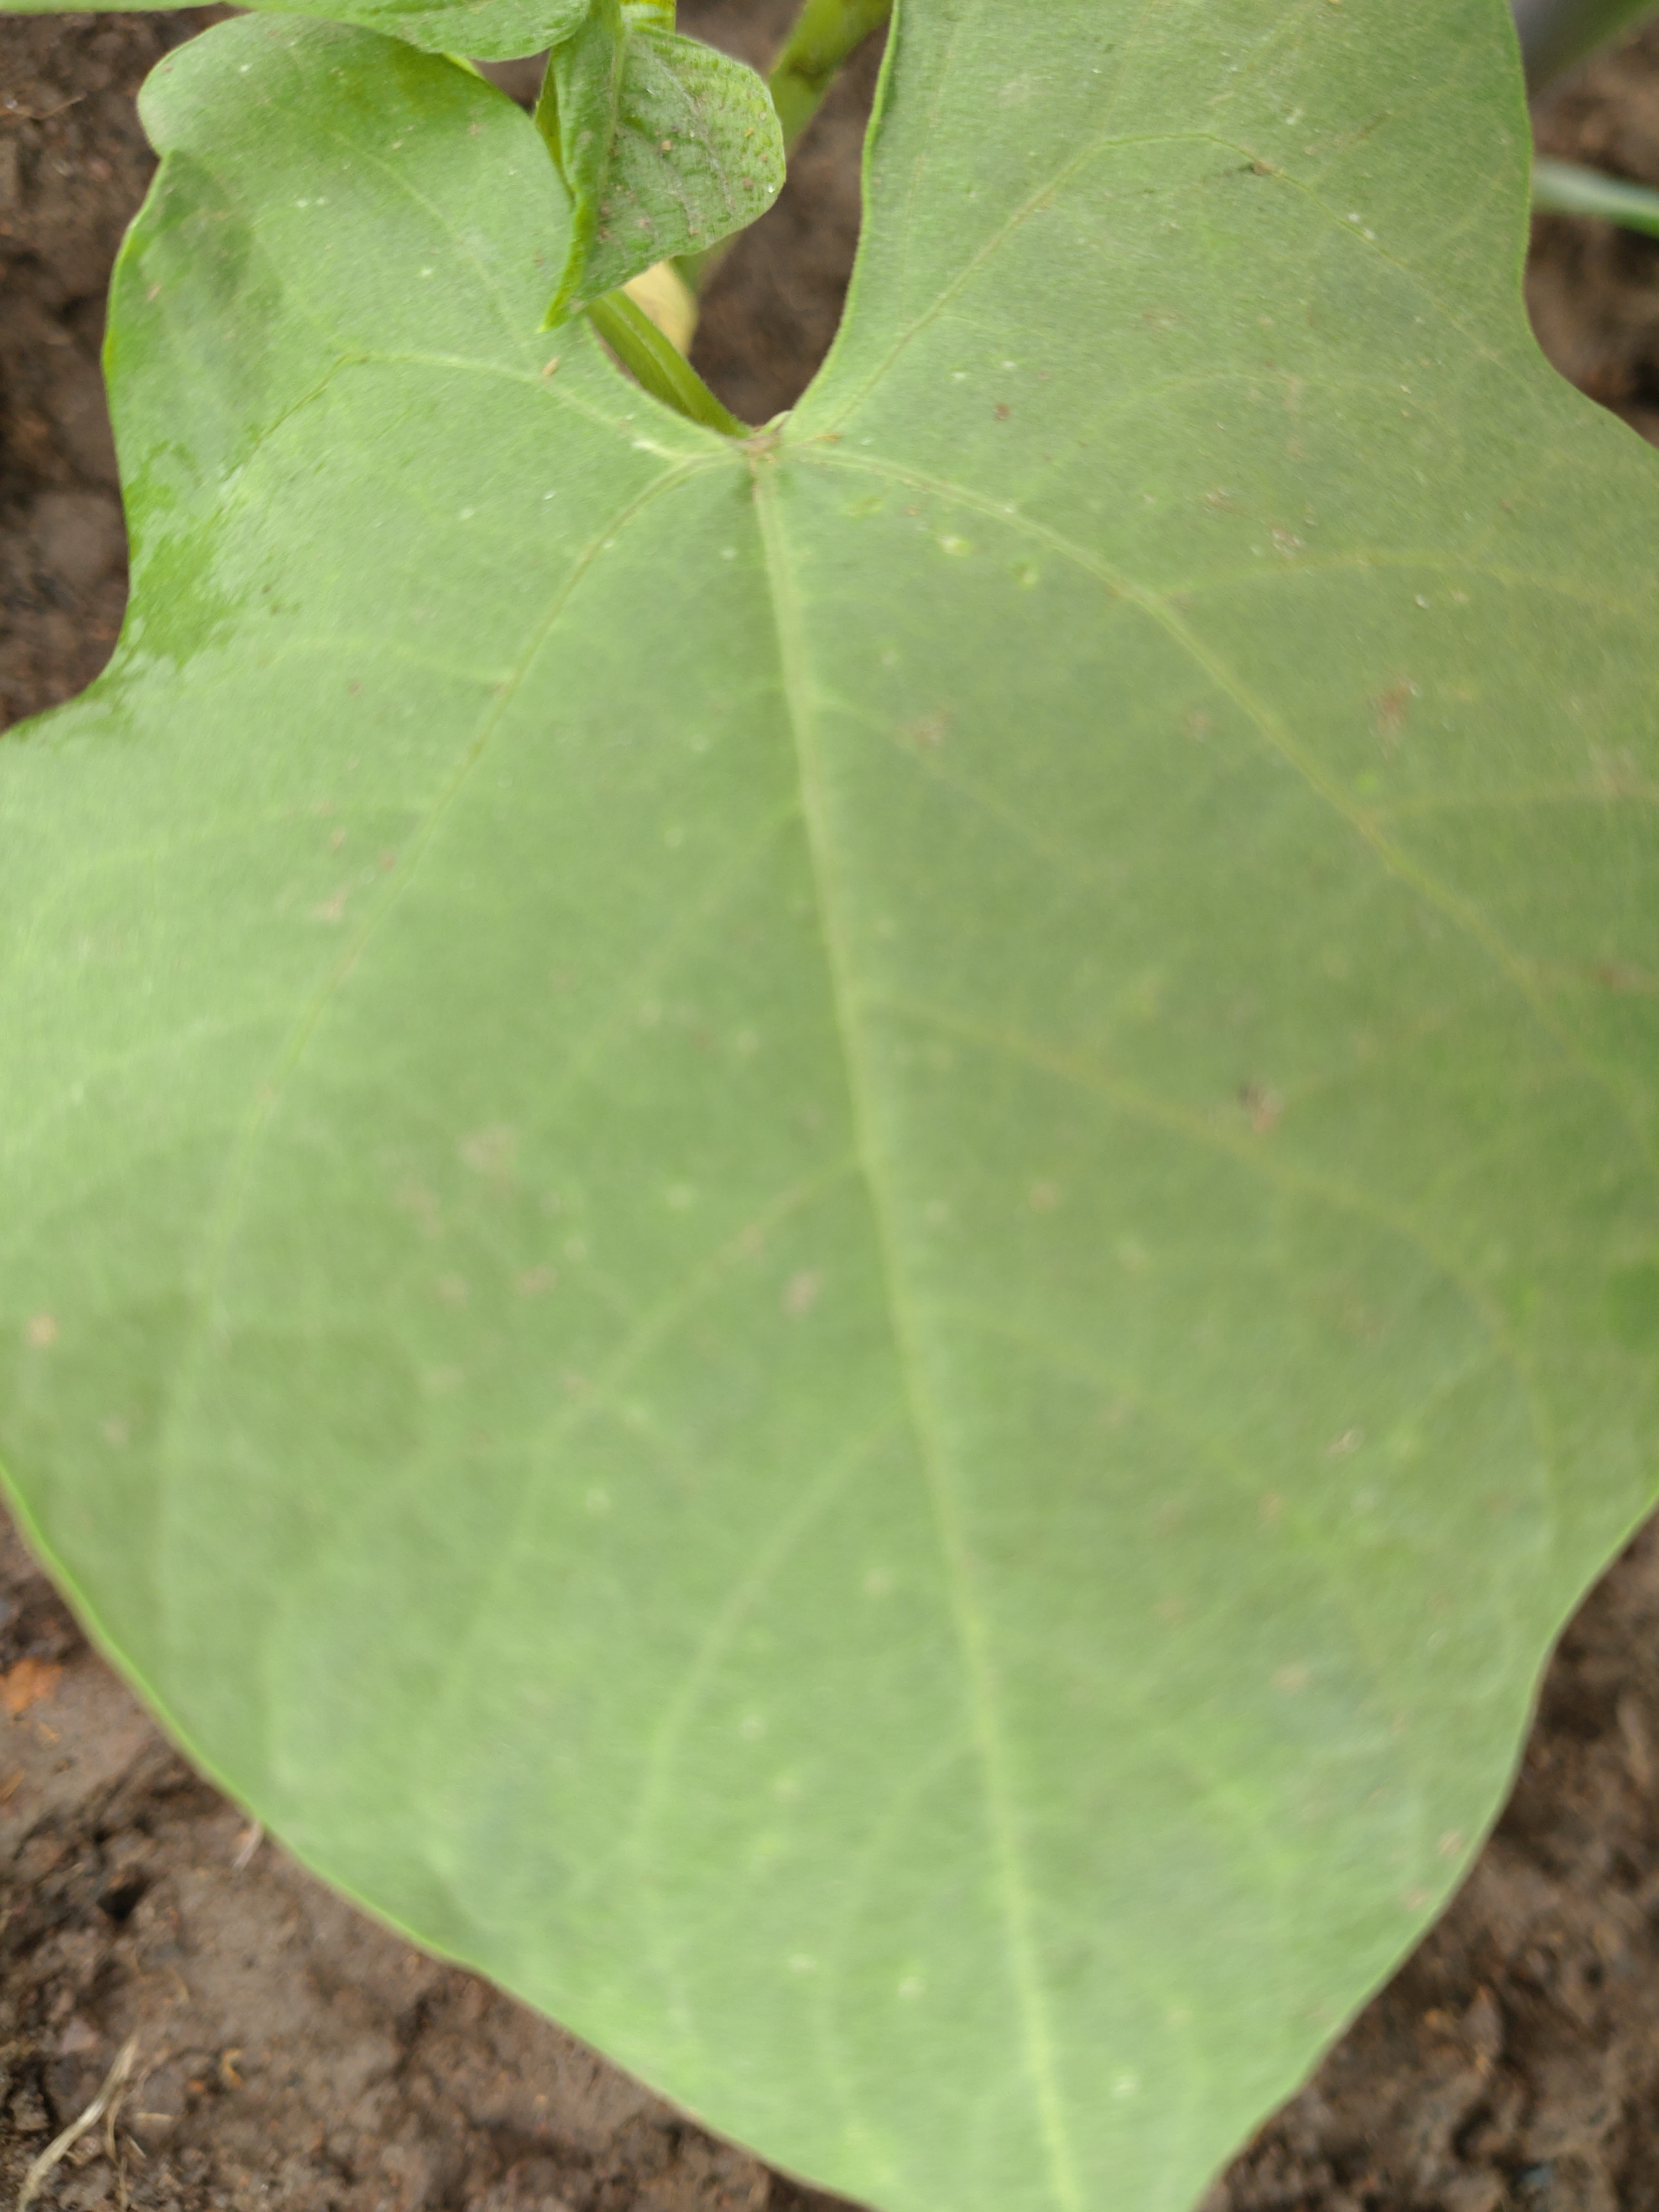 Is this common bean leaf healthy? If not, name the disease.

healthy
